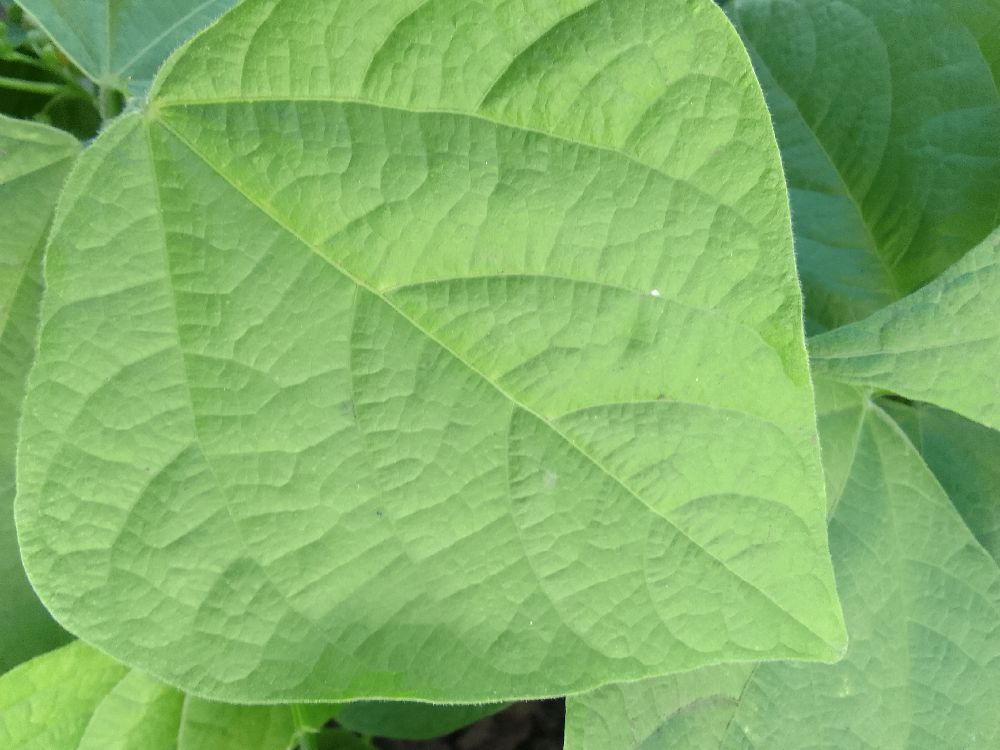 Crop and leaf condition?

common bean, healthy
